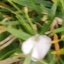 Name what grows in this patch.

grass
